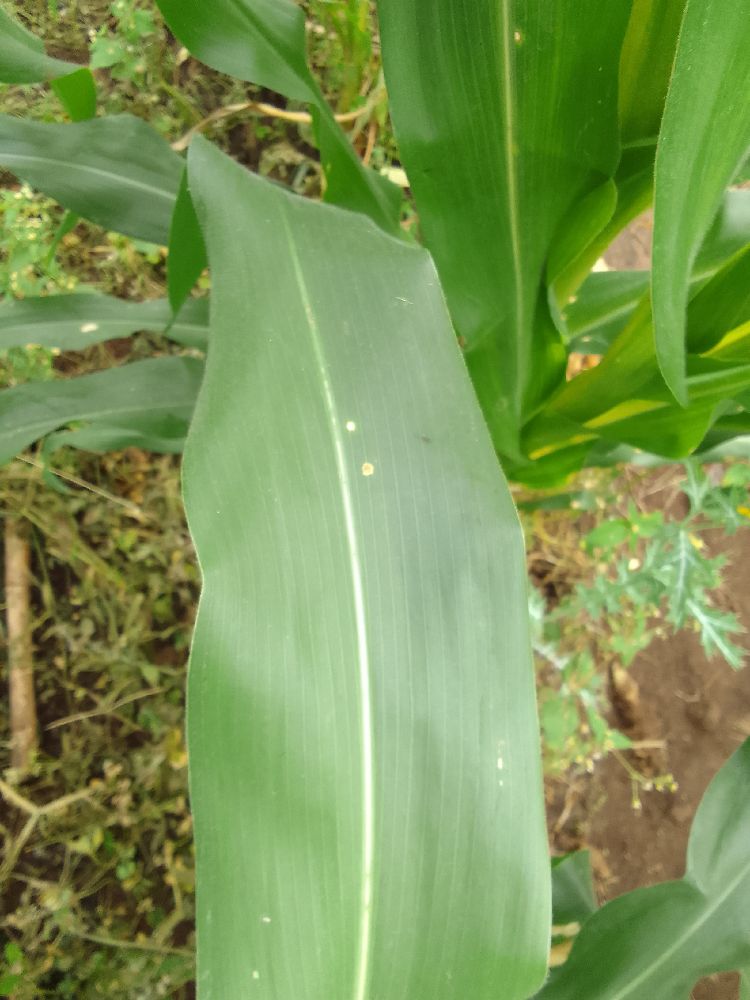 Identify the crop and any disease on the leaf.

maize, healthy
